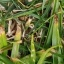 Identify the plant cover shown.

grass
